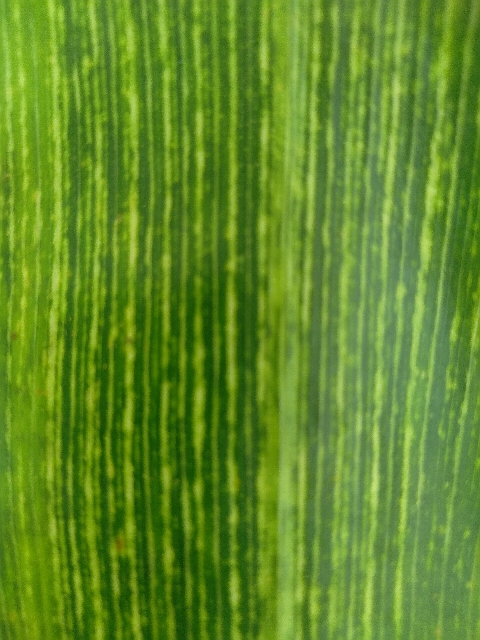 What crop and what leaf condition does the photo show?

maize, maize streak virus
